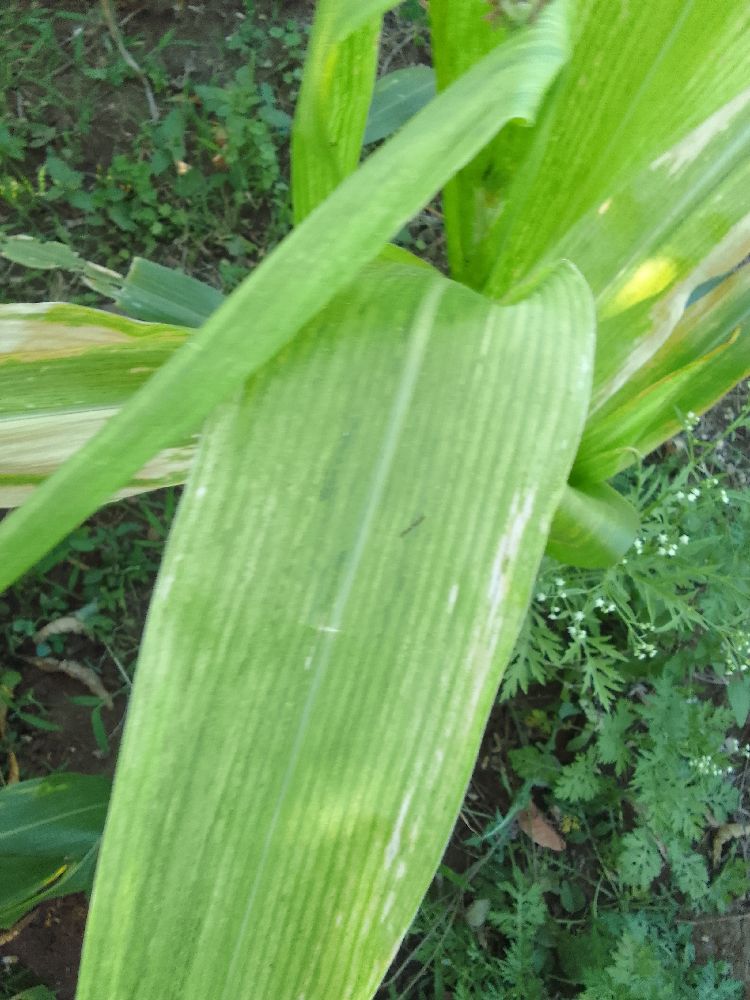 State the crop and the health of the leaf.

maize, maize lethal necrosis
